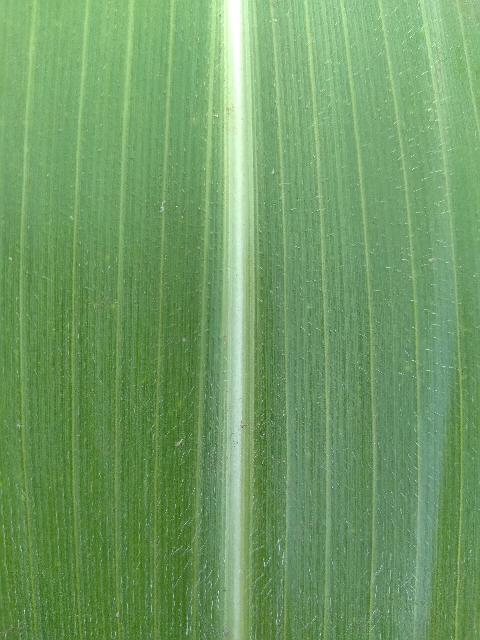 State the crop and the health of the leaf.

maize, healthy
